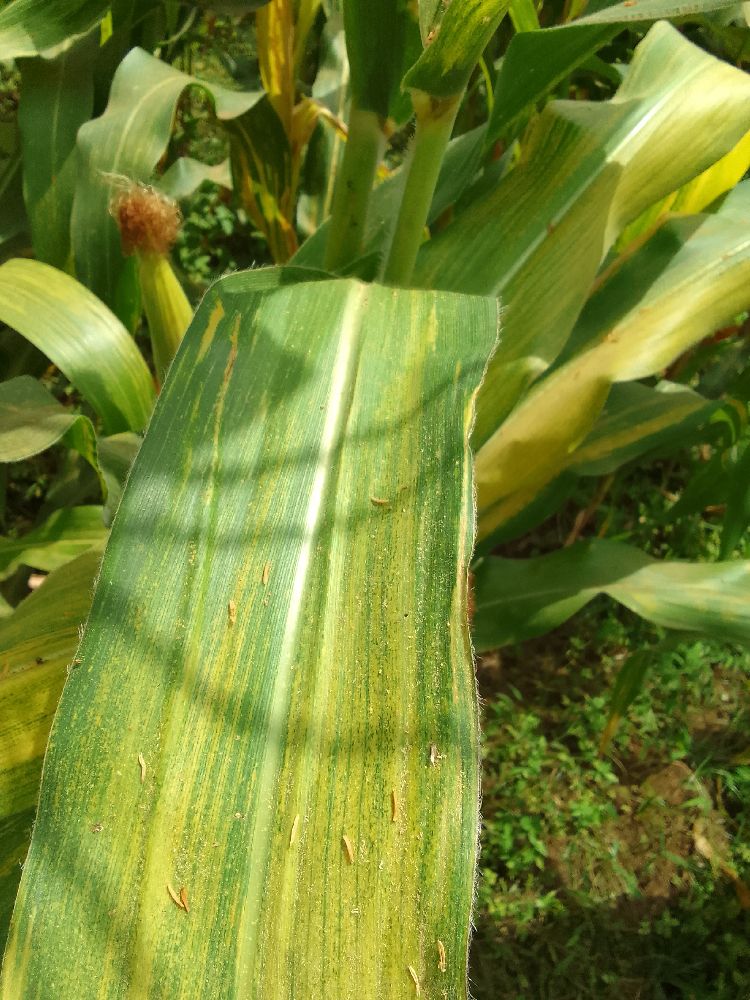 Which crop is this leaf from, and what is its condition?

maize, maize lethal necrosis
